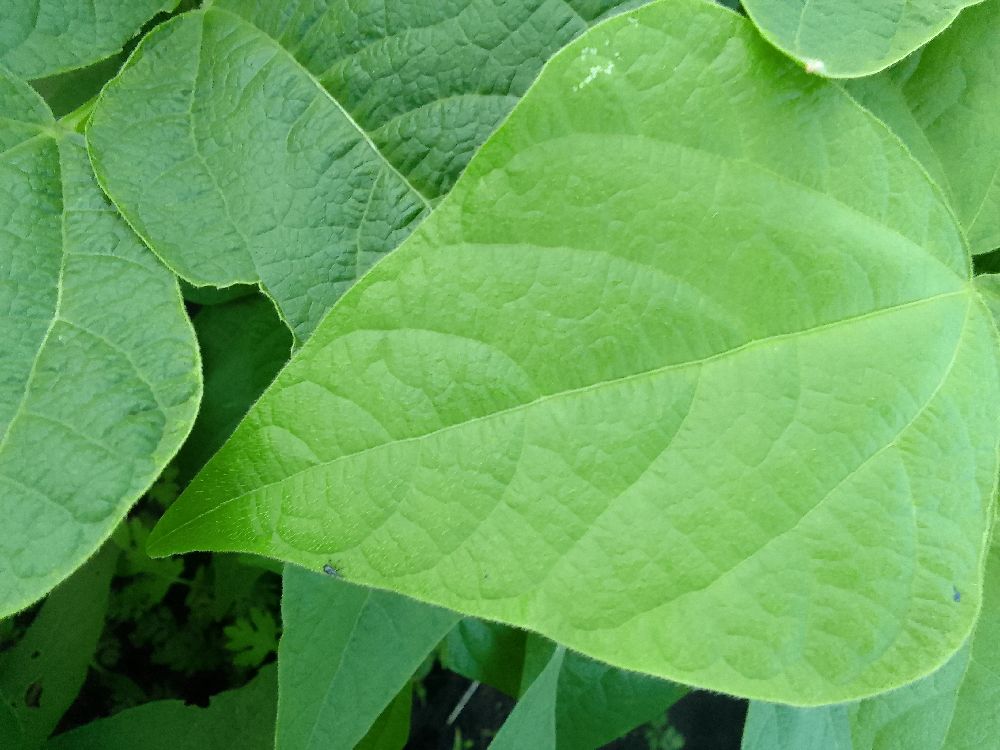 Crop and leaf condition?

common bean, healthy
